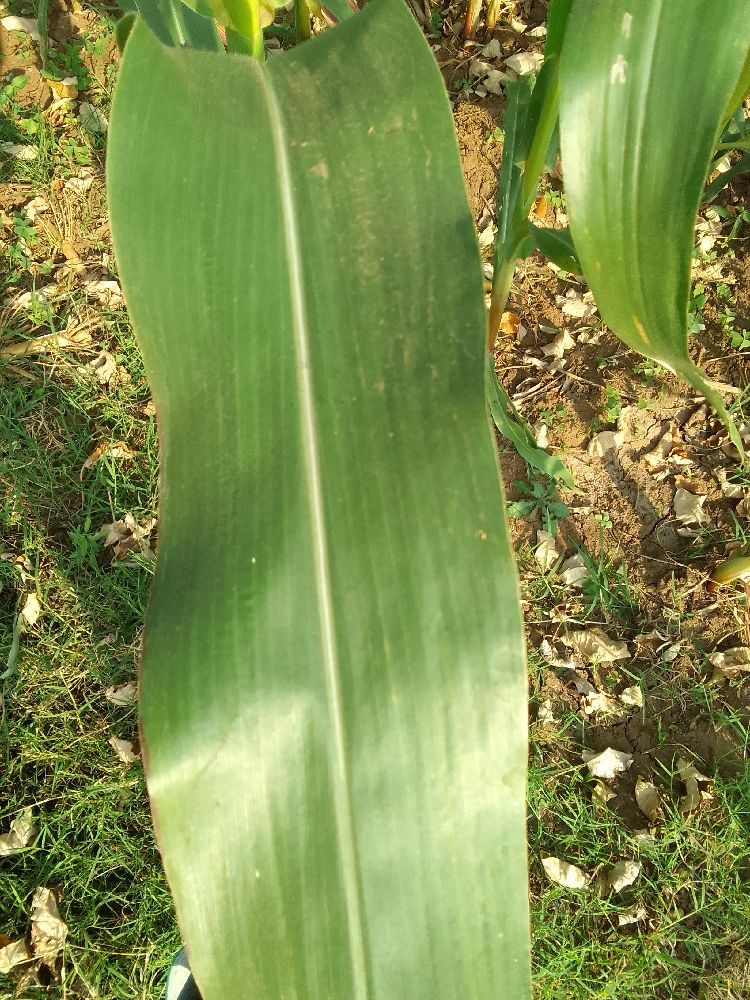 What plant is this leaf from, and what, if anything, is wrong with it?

maize, healthy
